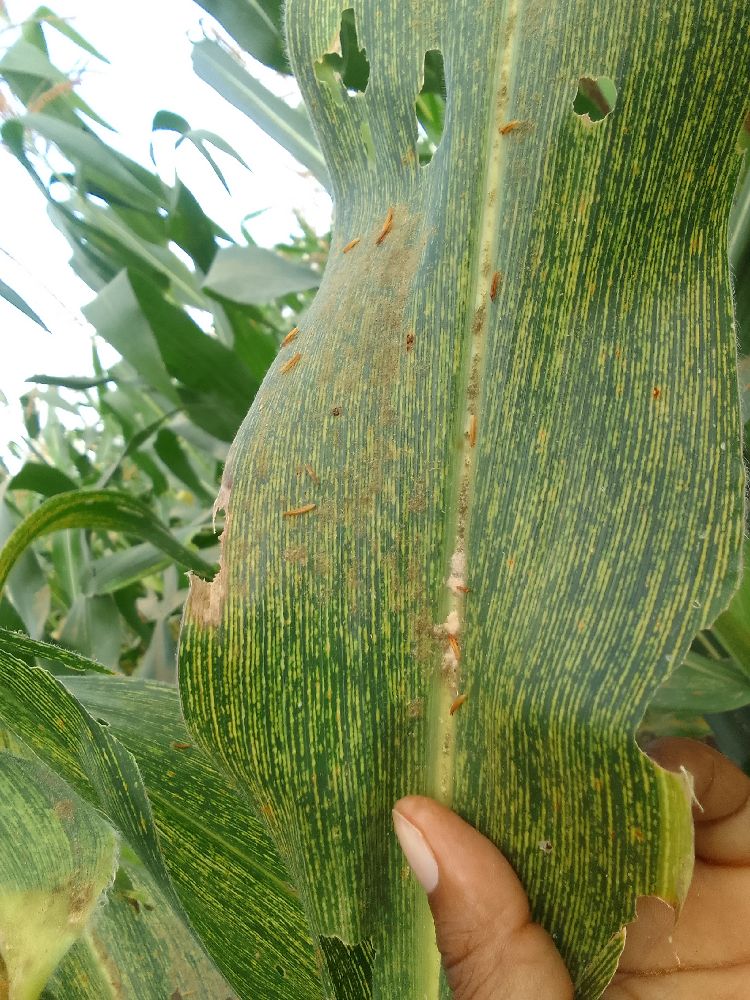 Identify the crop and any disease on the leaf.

maize, maize streak virus
